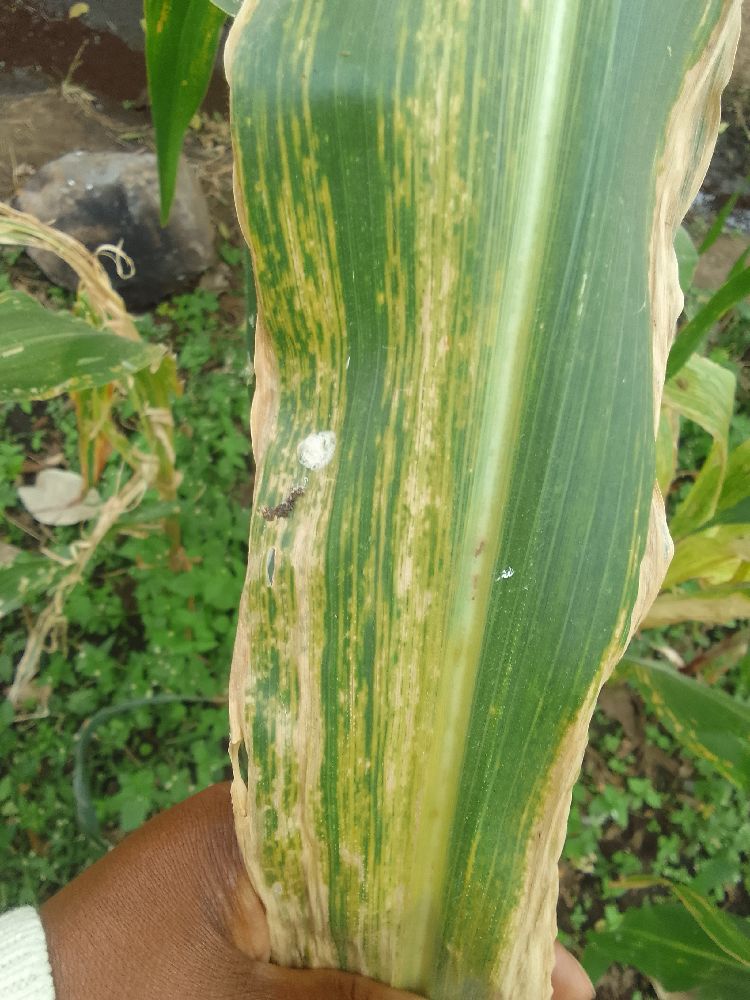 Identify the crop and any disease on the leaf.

maize, maize lethal necrosis
